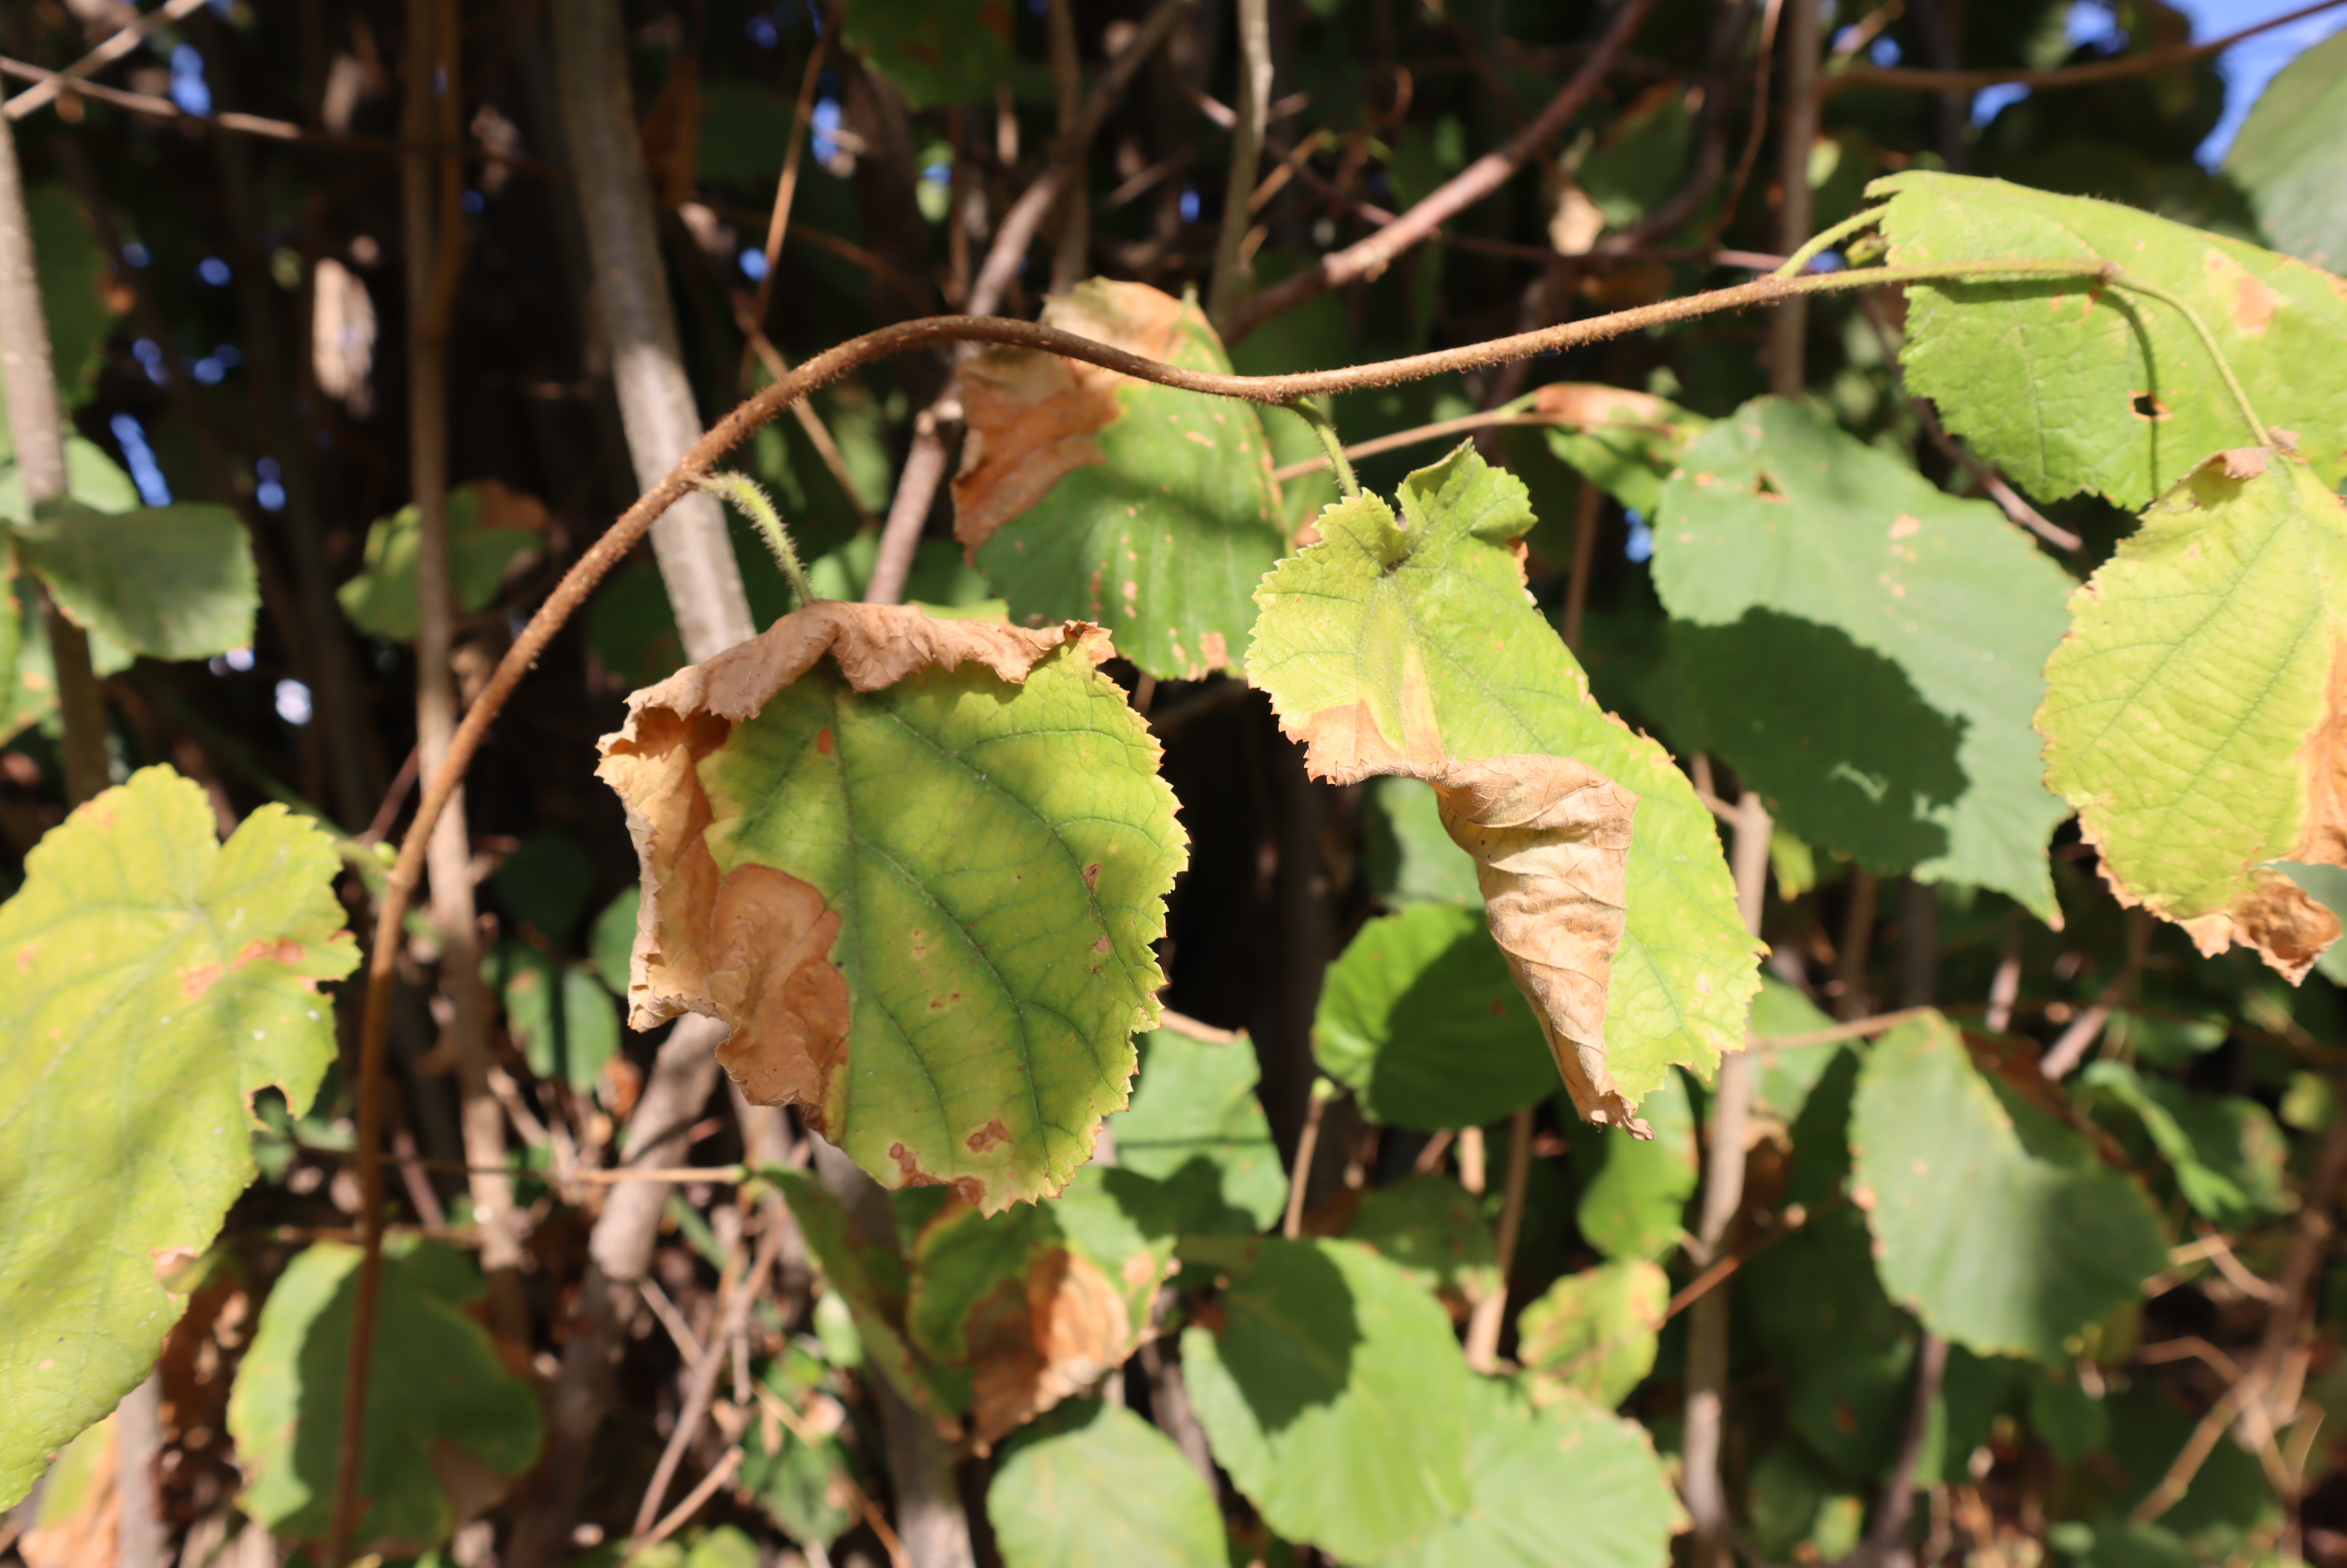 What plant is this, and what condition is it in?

hazel, fomes fomentarius
